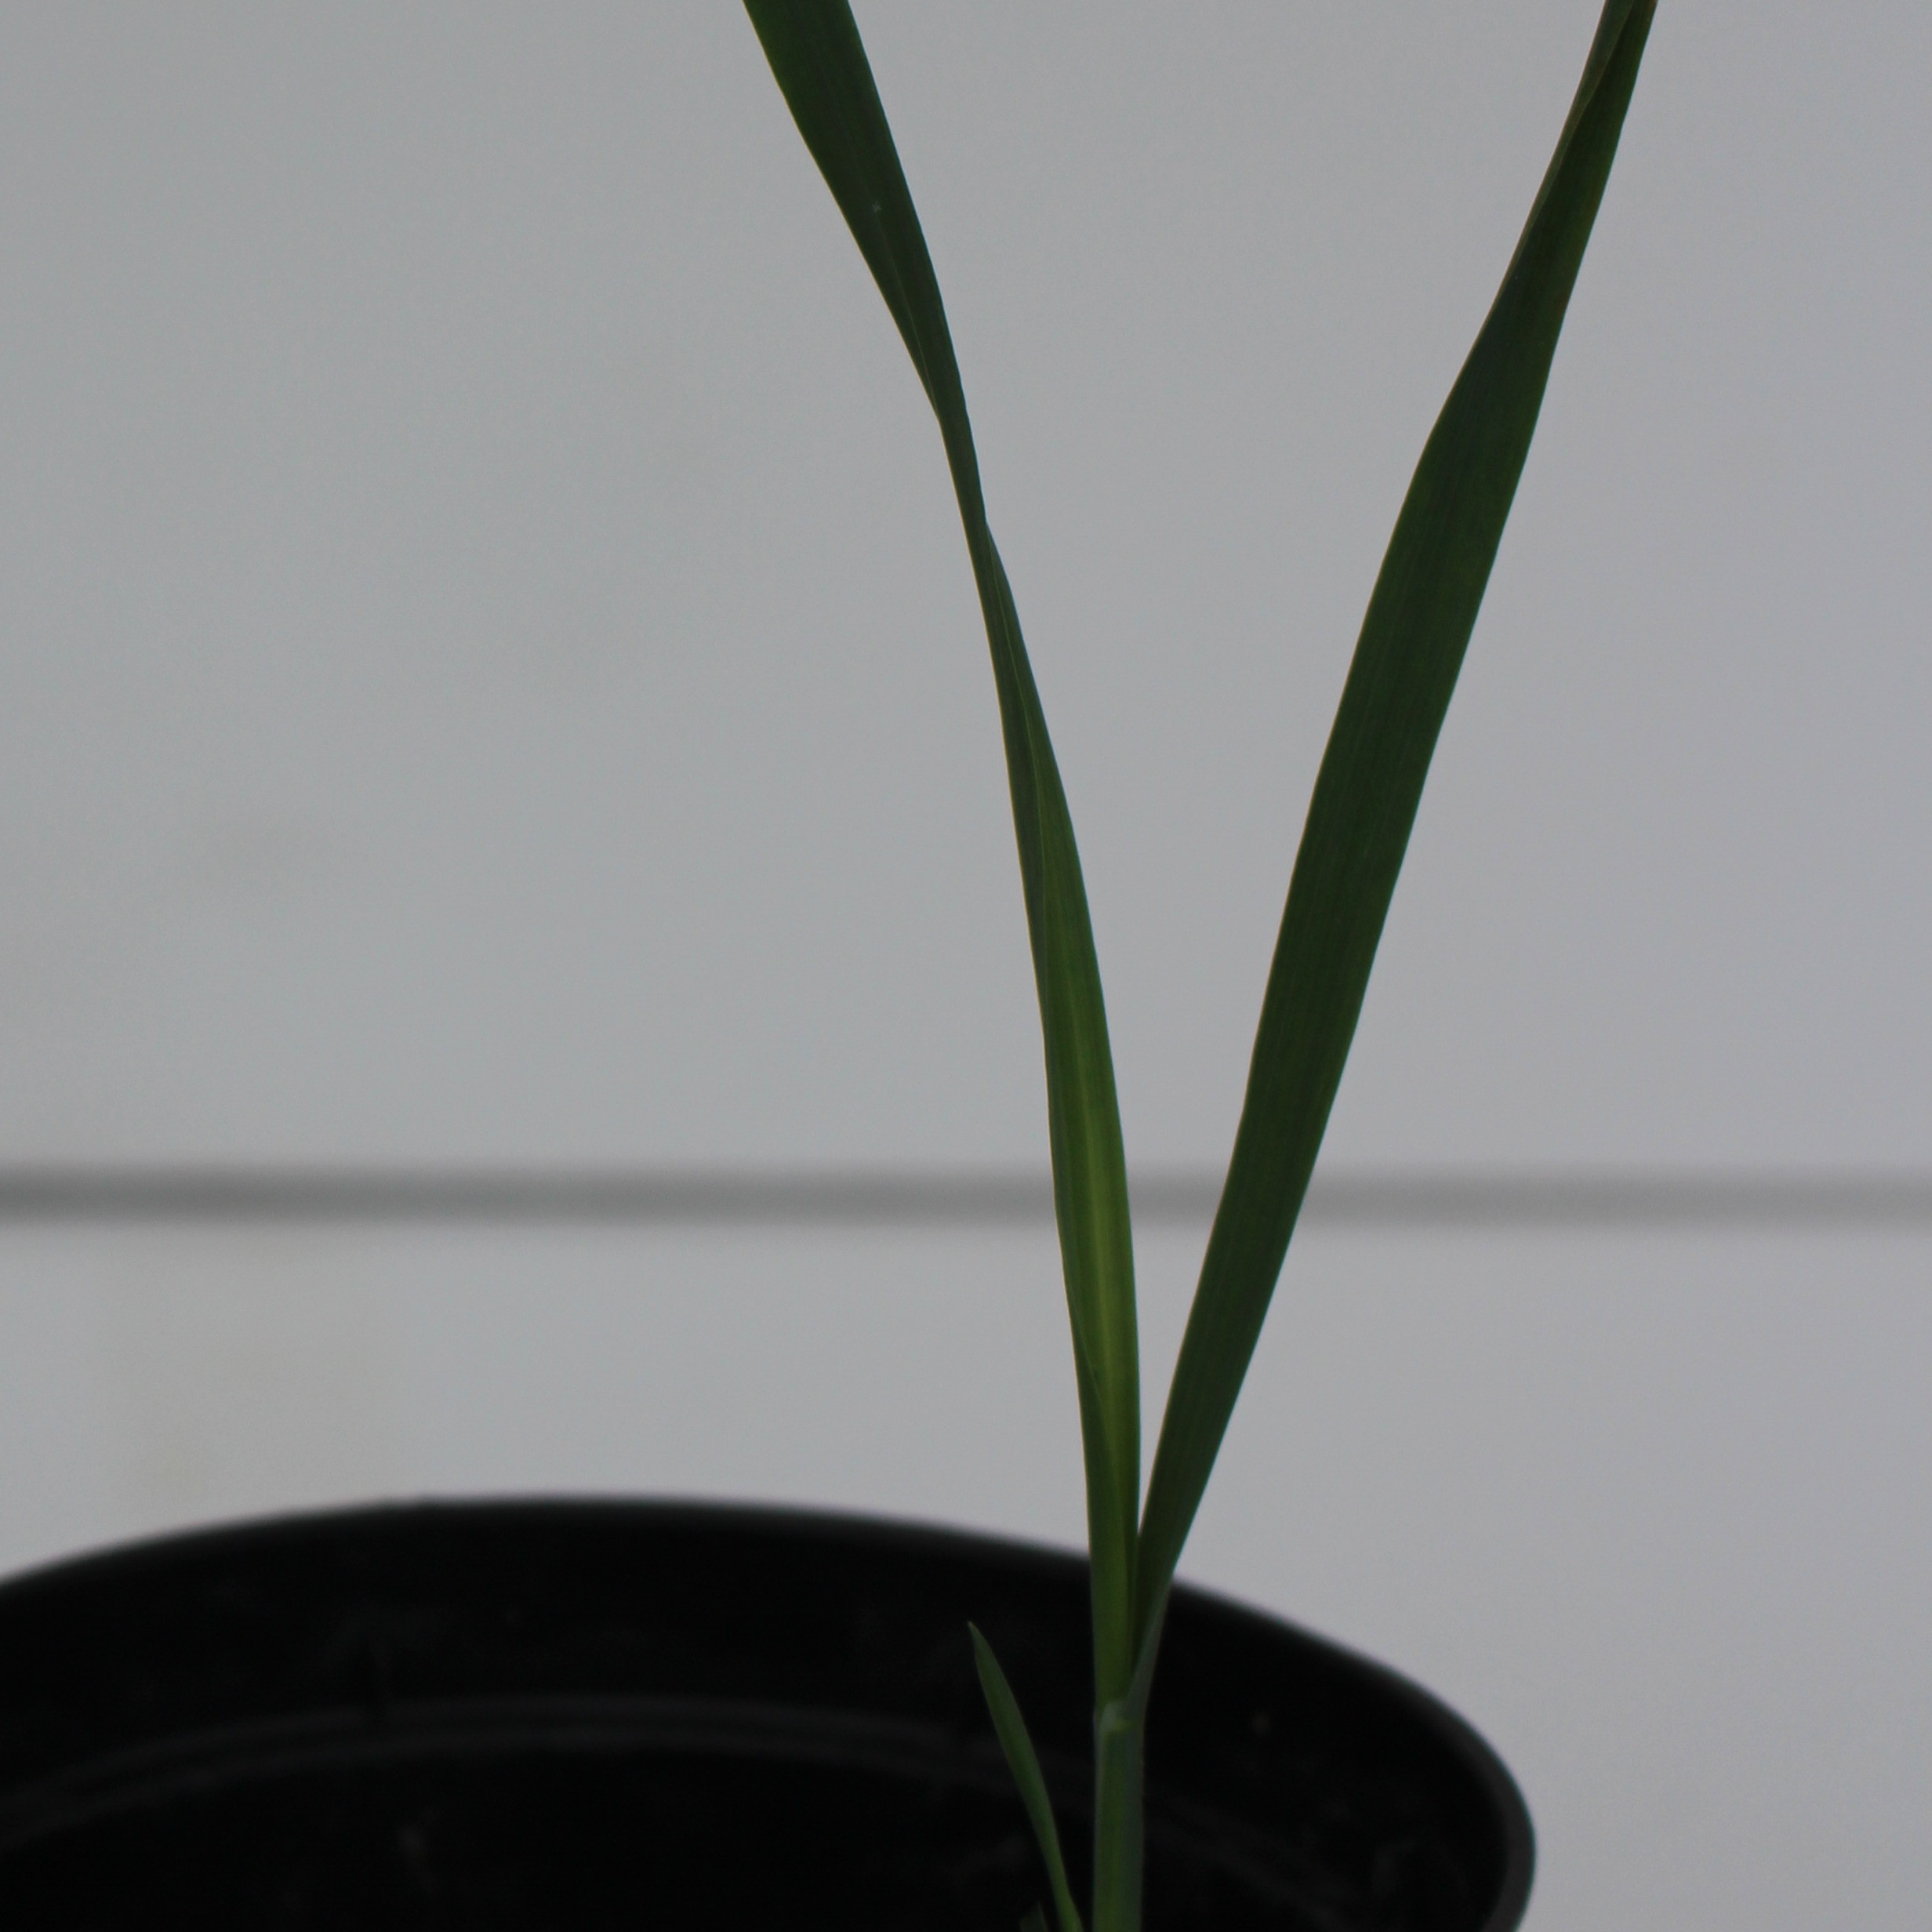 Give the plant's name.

Avena sterilis
